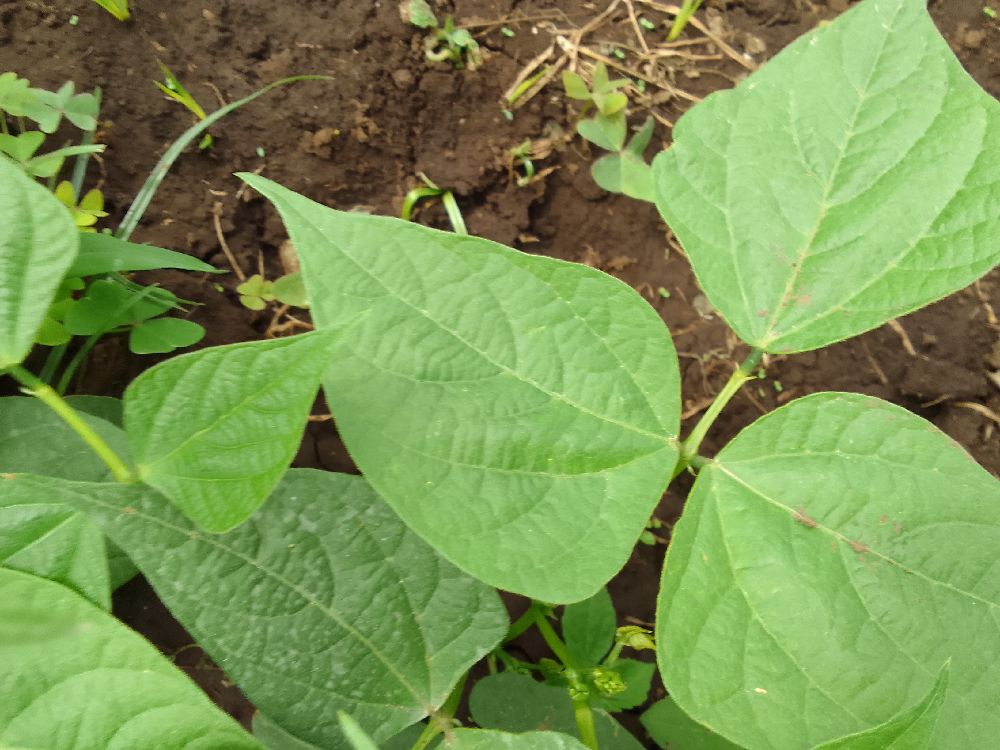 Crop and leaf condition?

common bean, healthy
